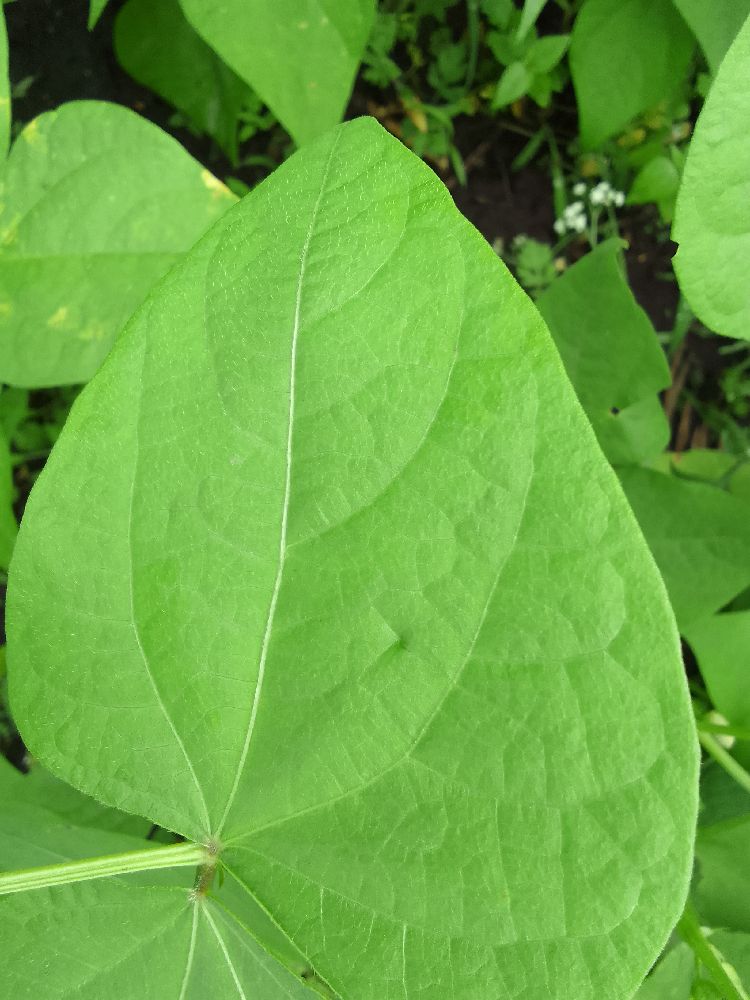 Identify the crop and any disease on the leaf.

common bean, healthy
